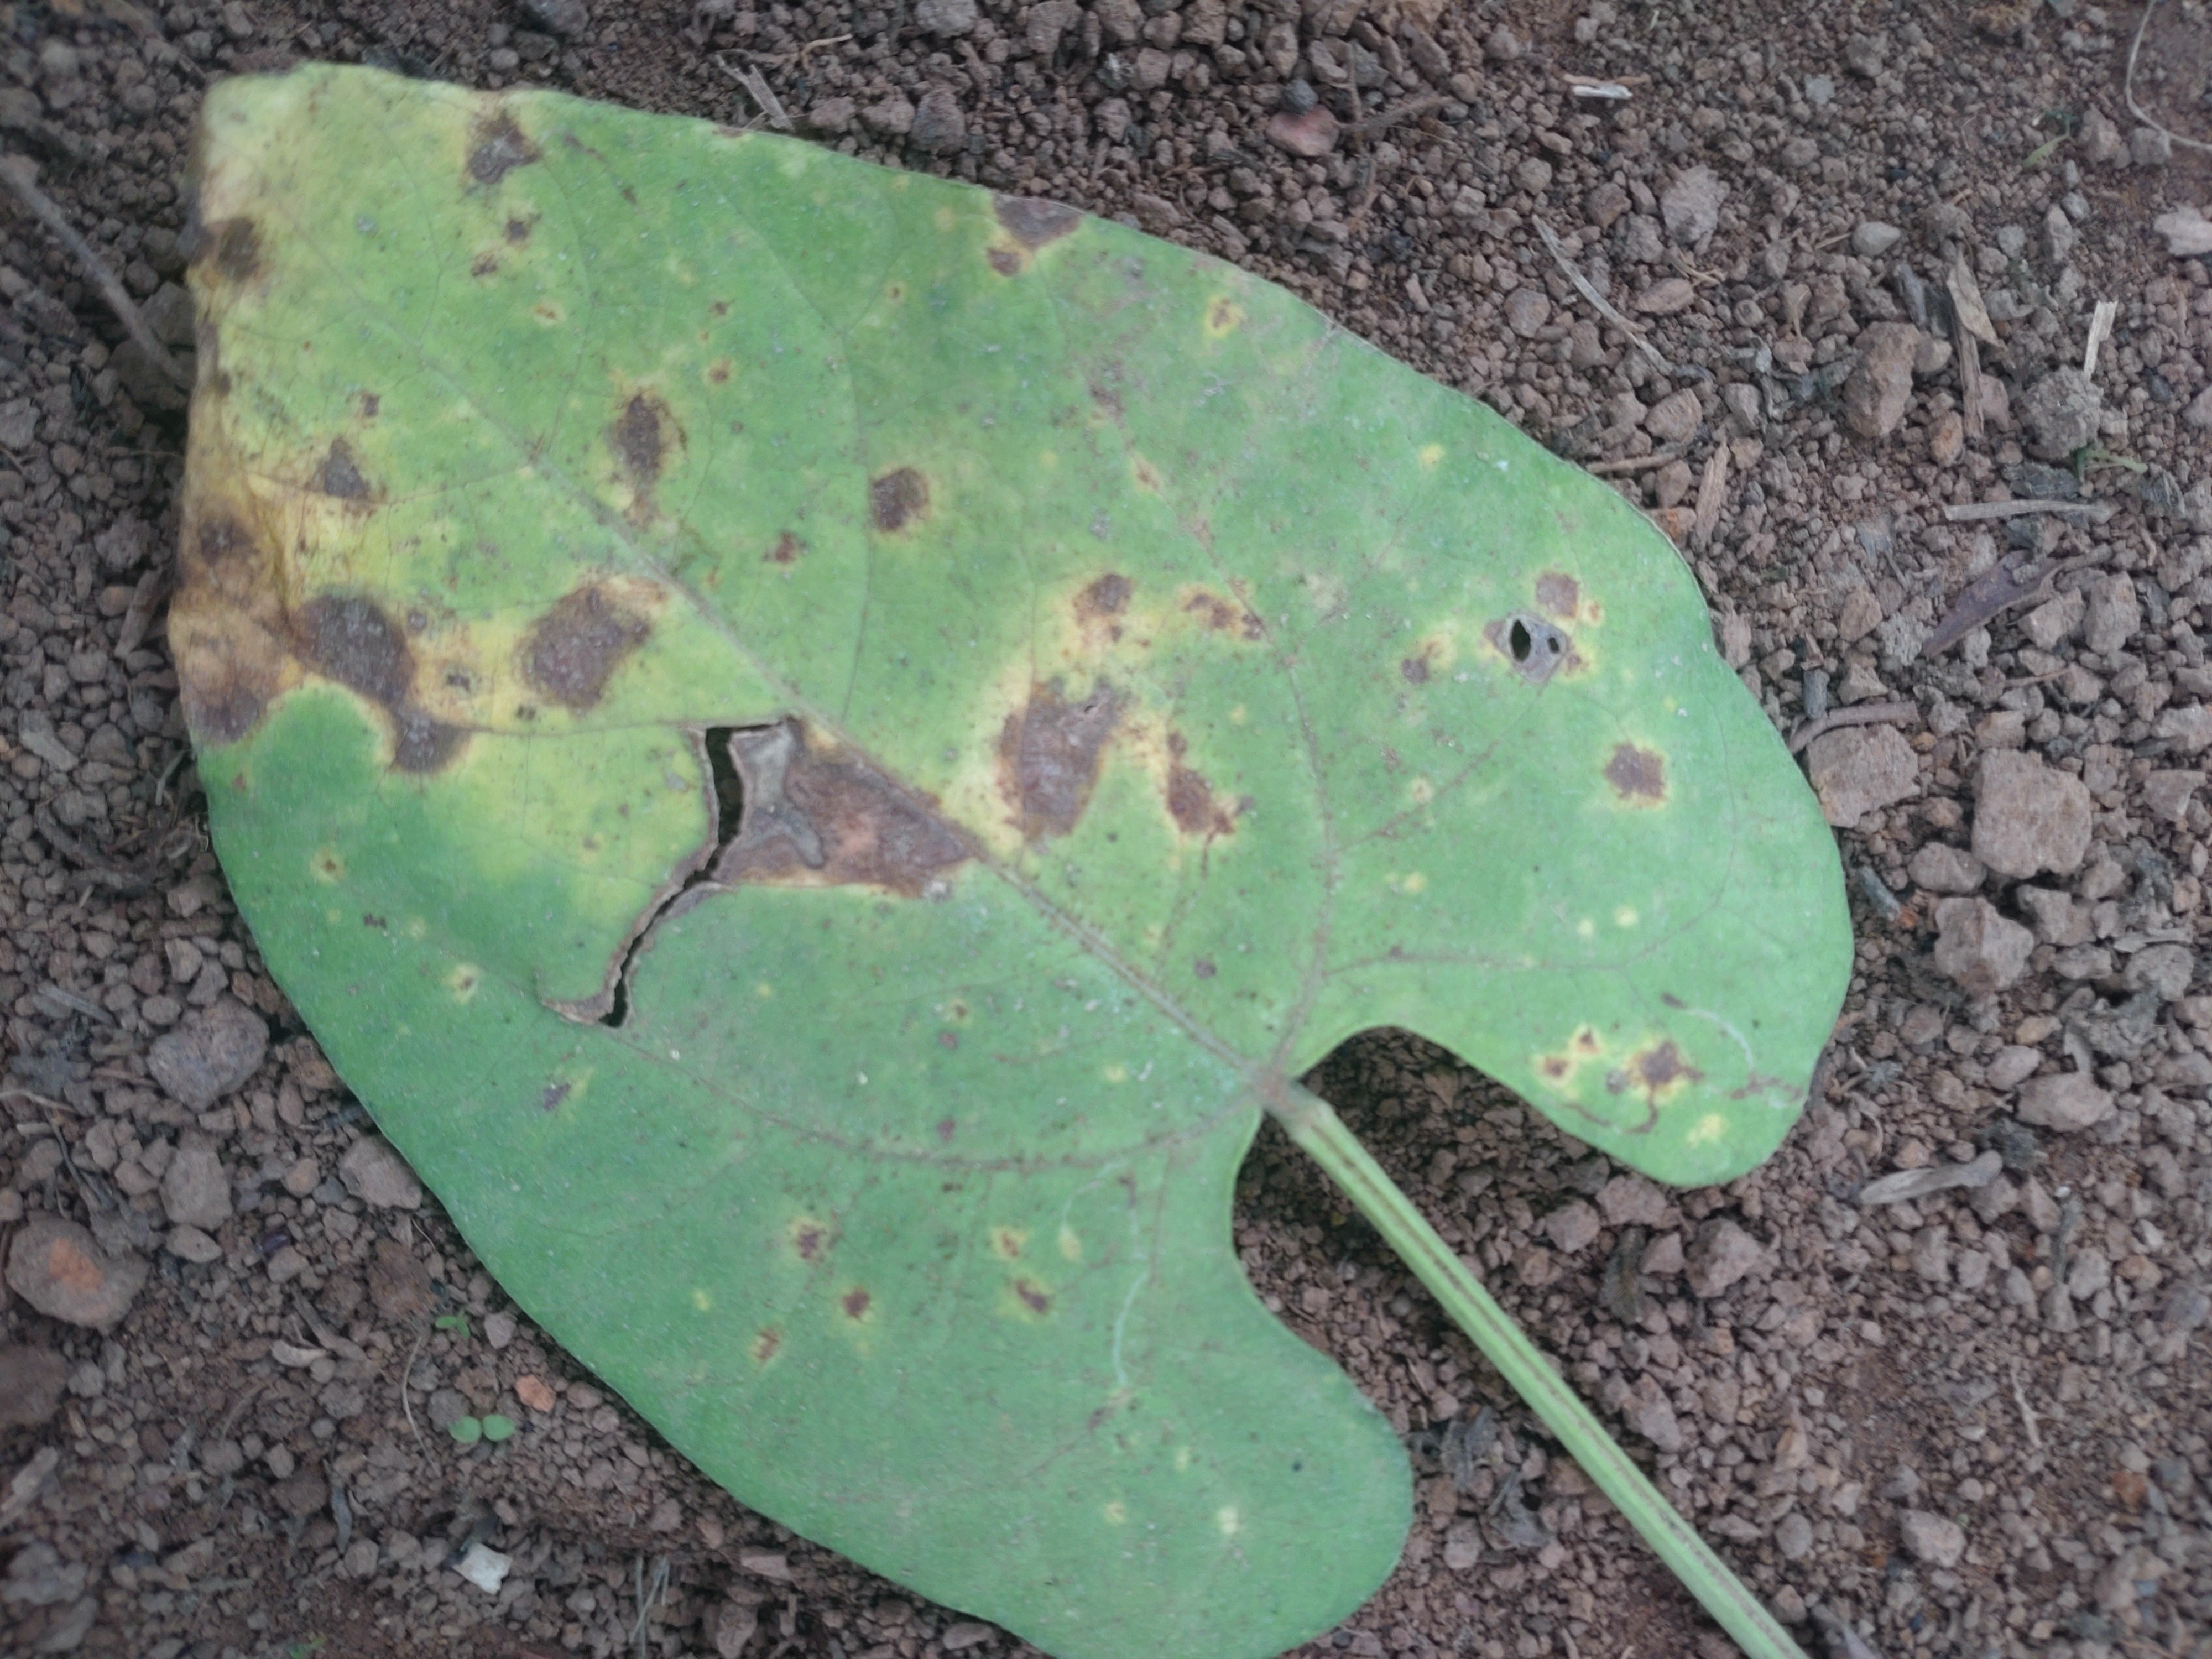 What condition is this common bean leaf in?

rust
